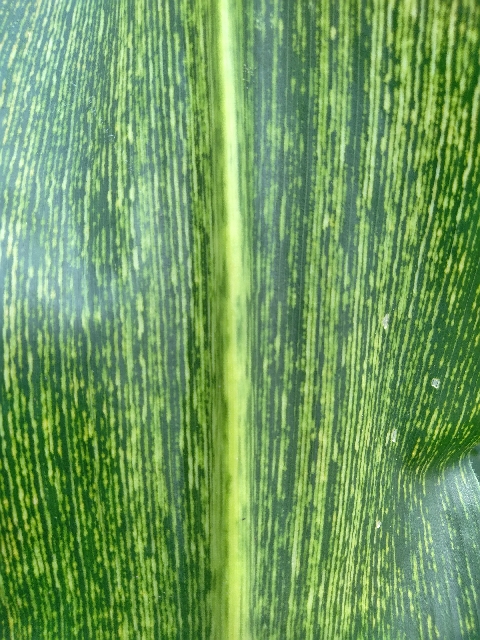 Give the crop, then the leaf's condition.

maize, maize streak virus
